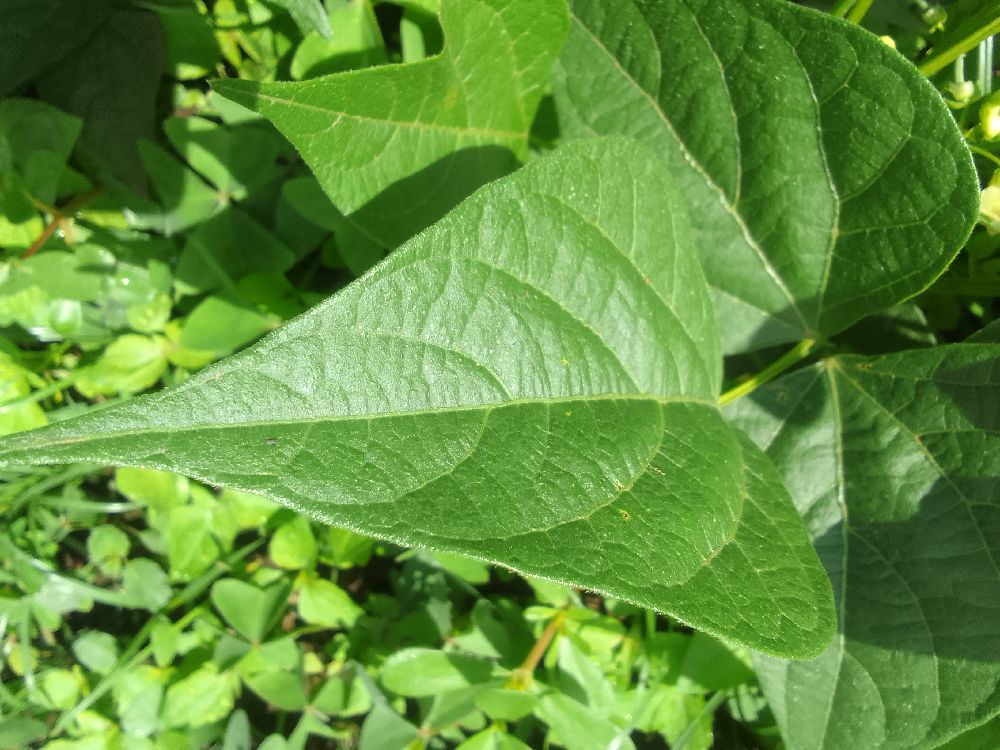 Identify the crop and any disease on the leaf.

common bean, healthy
